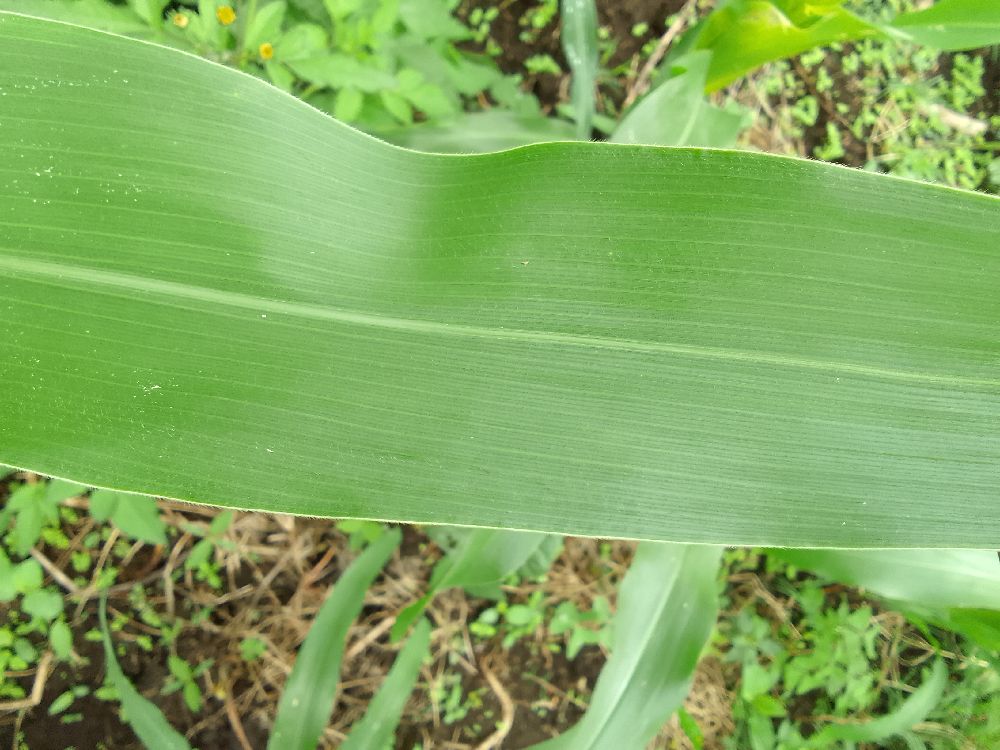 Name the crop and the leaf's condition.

maize, healthy
